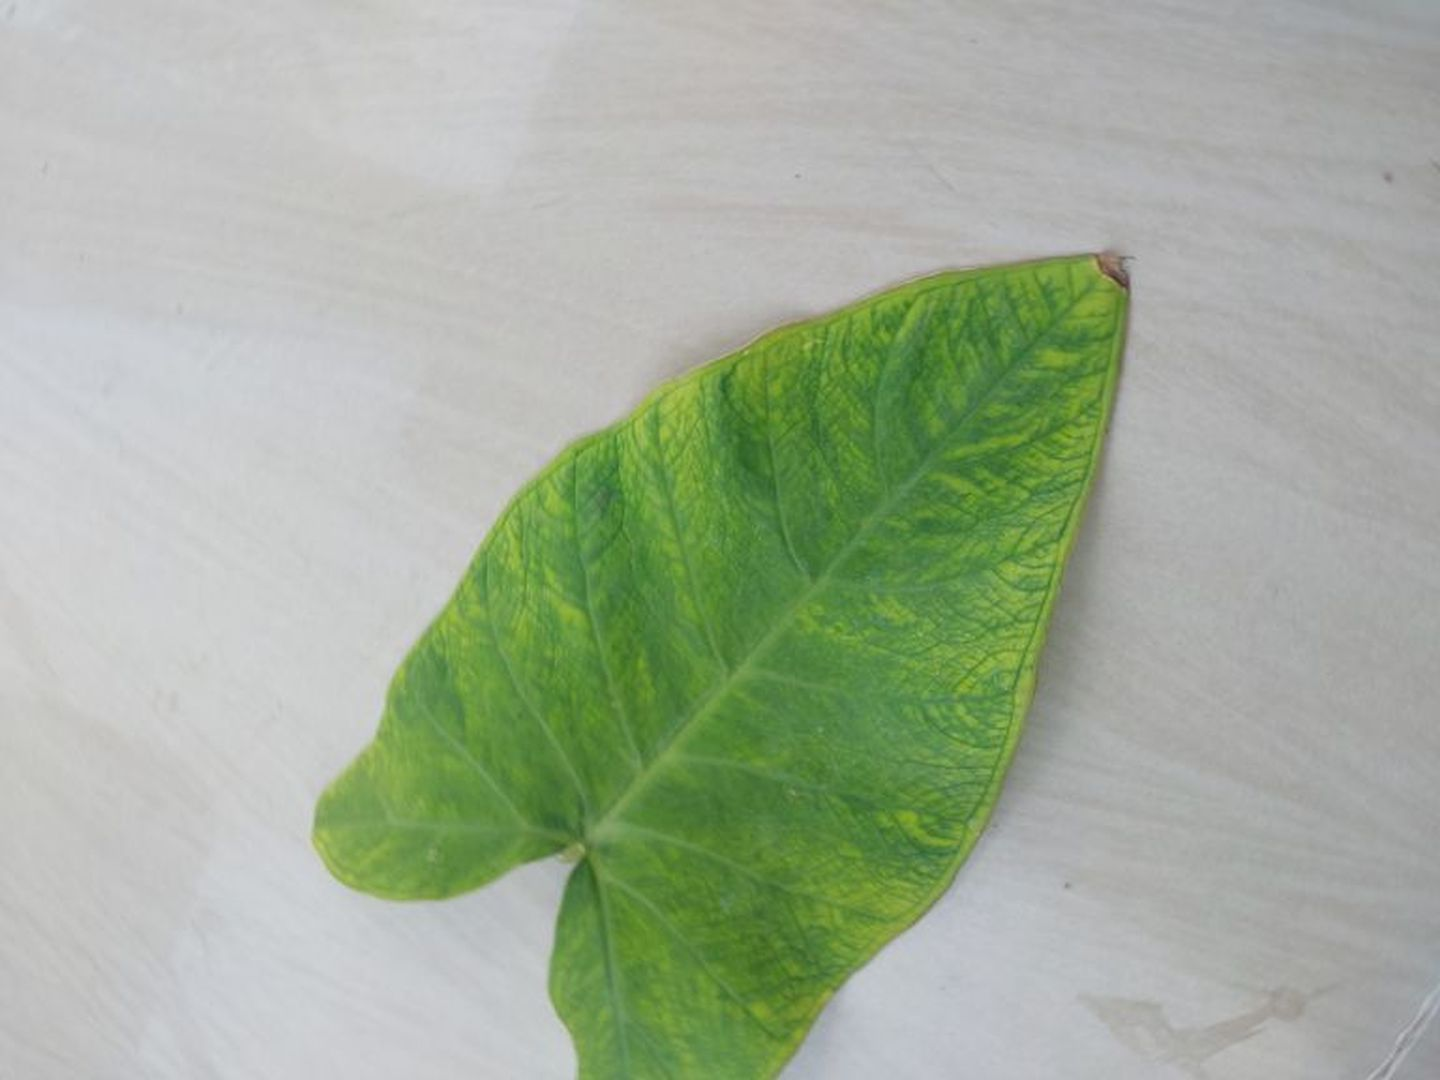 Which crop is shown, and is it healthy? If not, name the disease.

taro, mosaic
